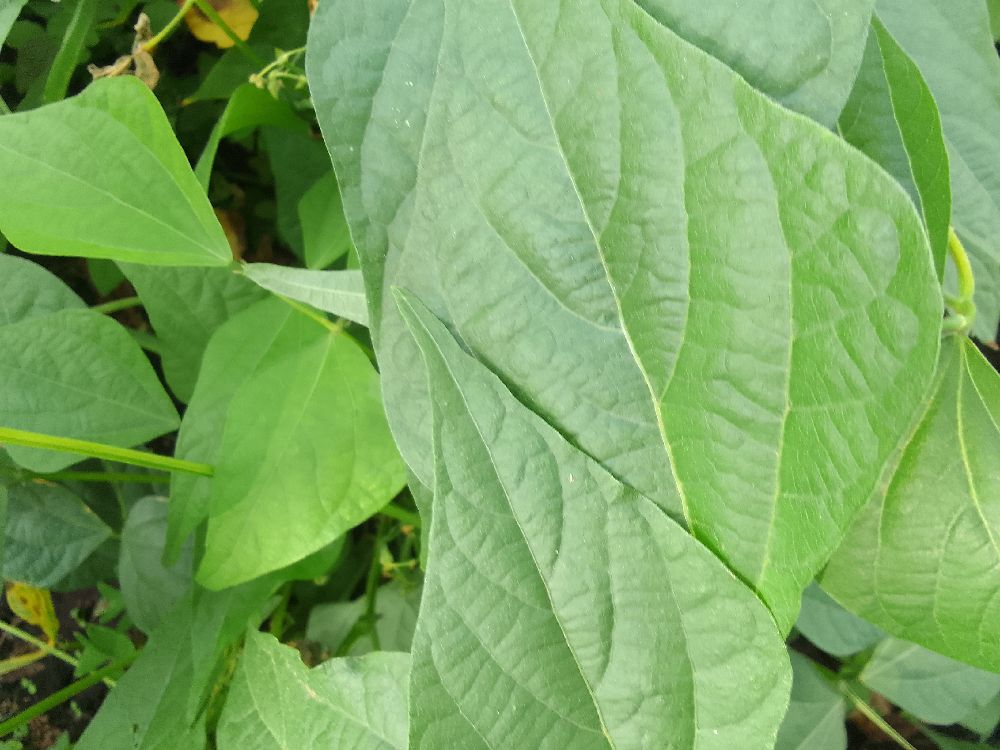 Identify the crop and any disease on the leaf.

common bean, healthy
